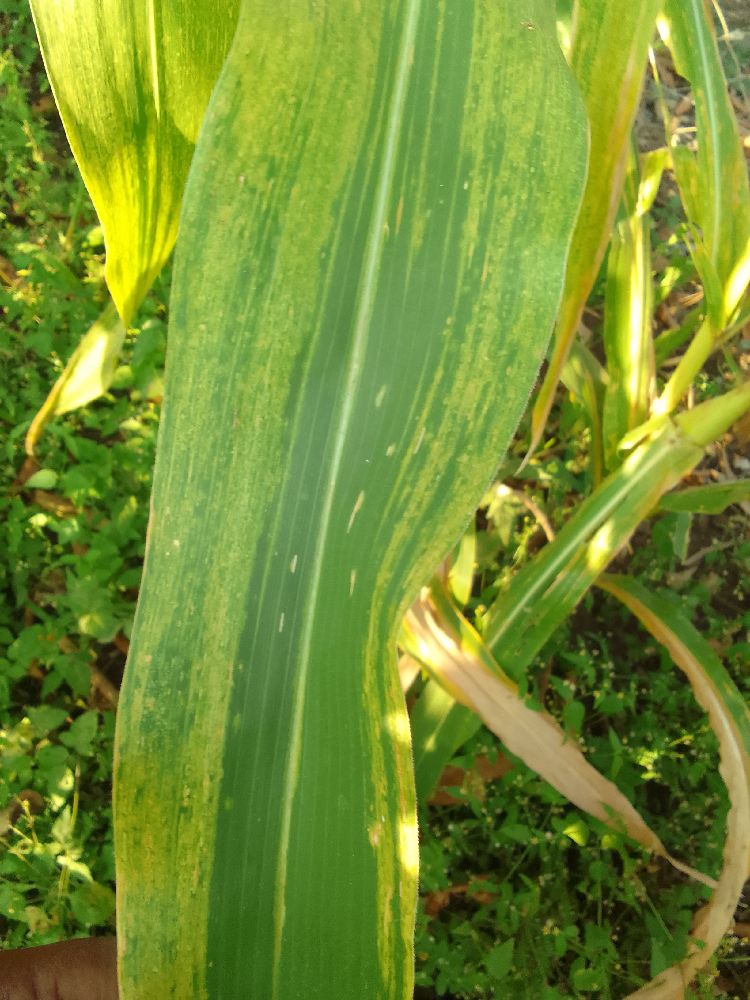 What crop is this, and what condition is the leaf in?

maize, maize lethal necrosis
